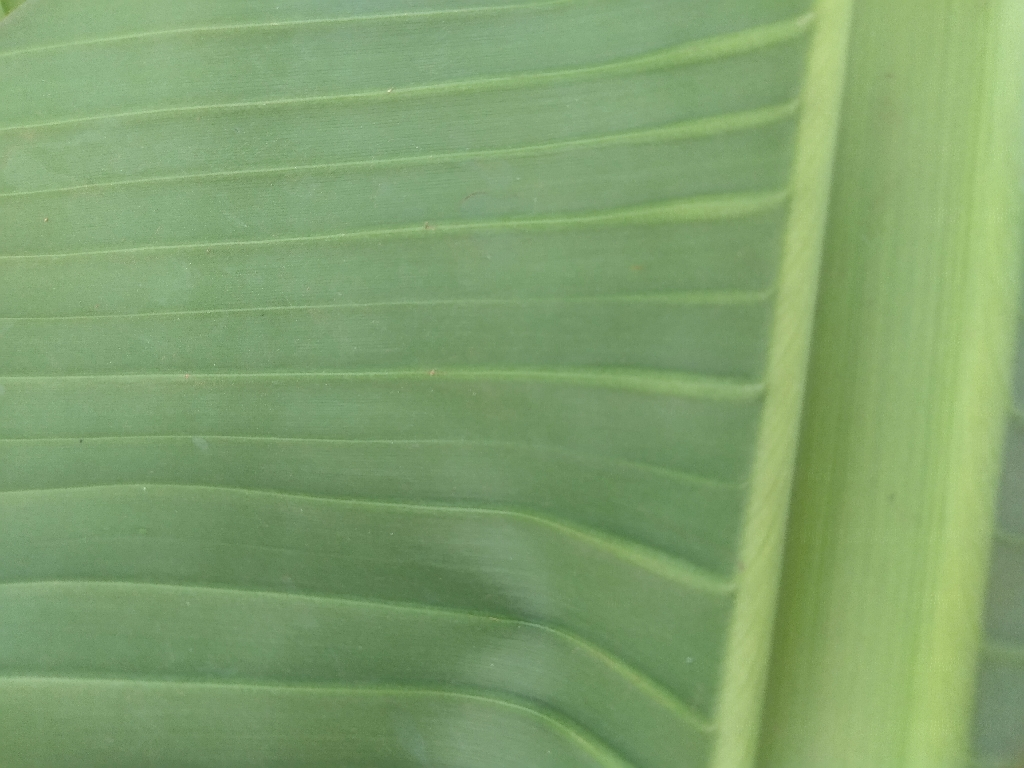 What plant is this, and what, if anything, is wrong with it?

banana, healthy
